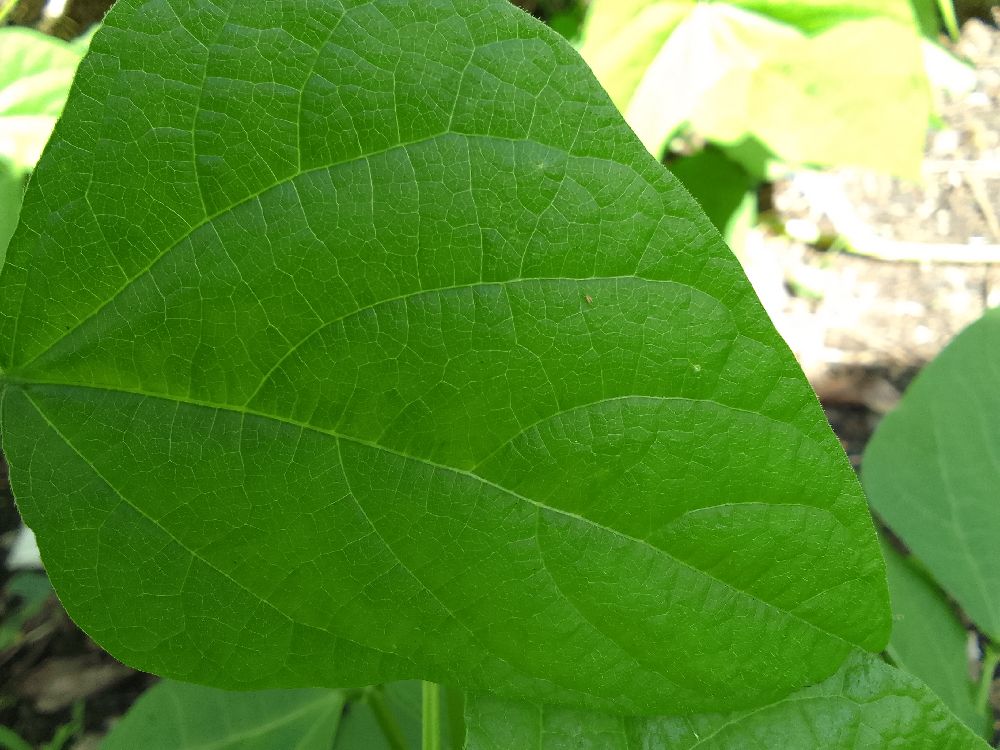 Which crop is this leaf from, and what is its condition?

common bean, healthy
